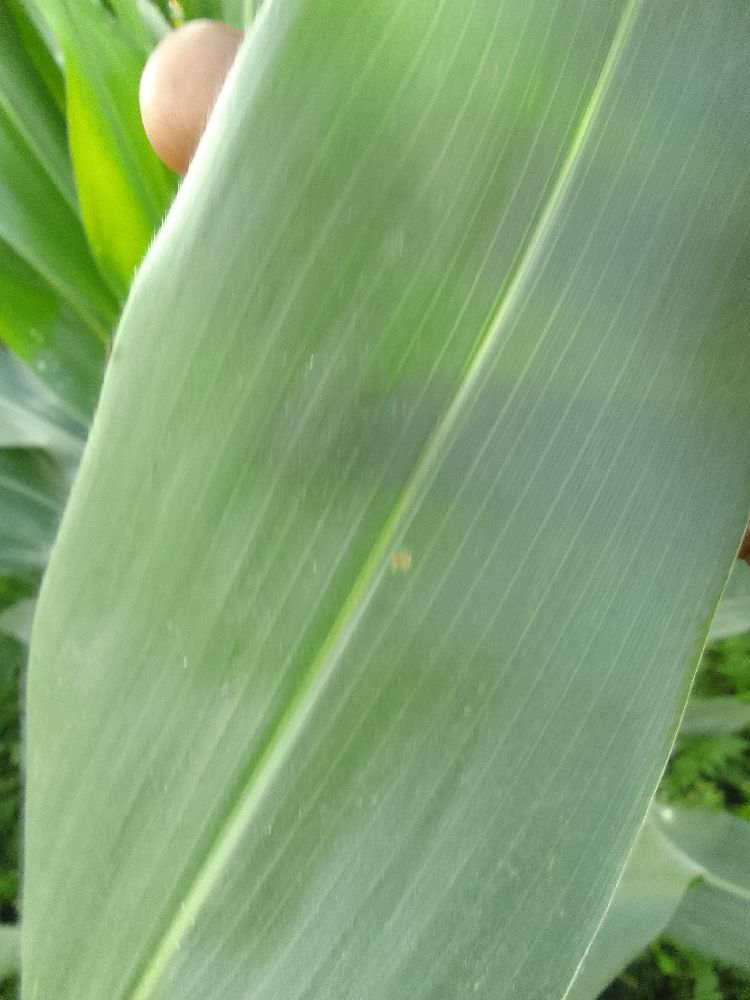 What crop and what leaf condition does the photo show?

maize, healthy
